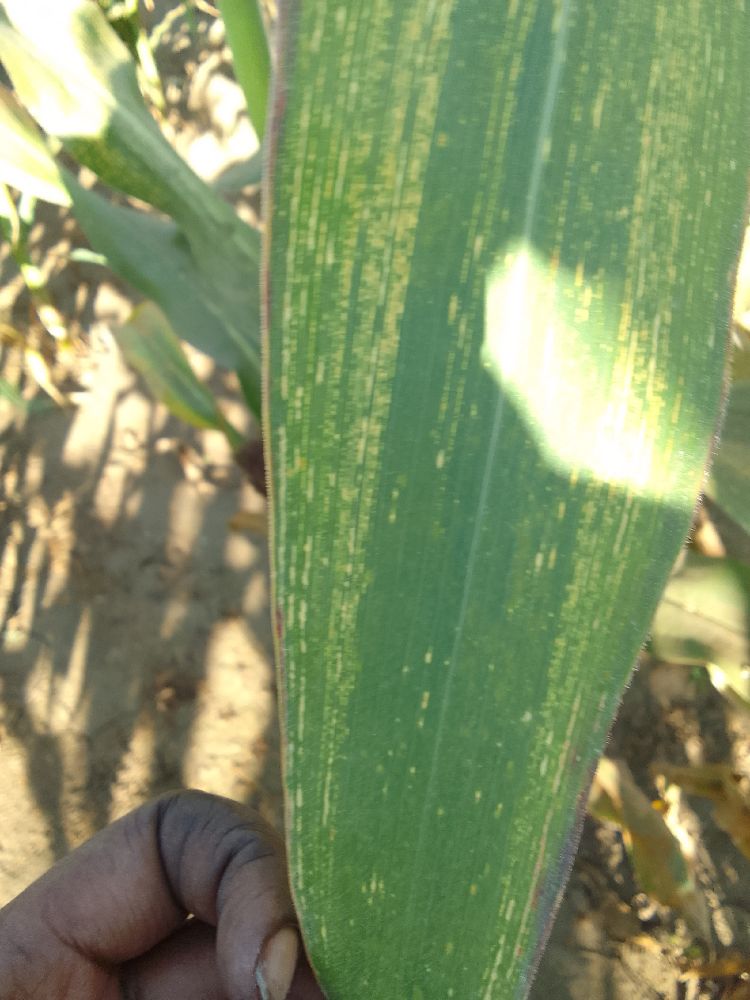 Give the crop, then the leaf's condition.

maize, maize streak virus
